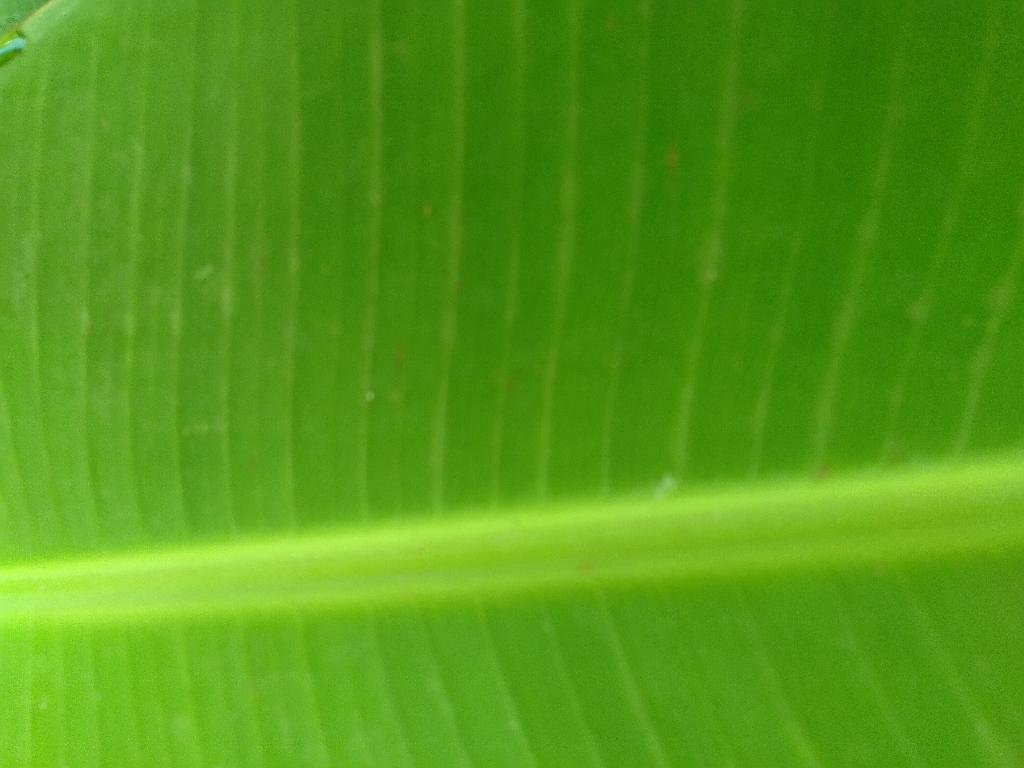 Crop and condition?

banana, healthy
